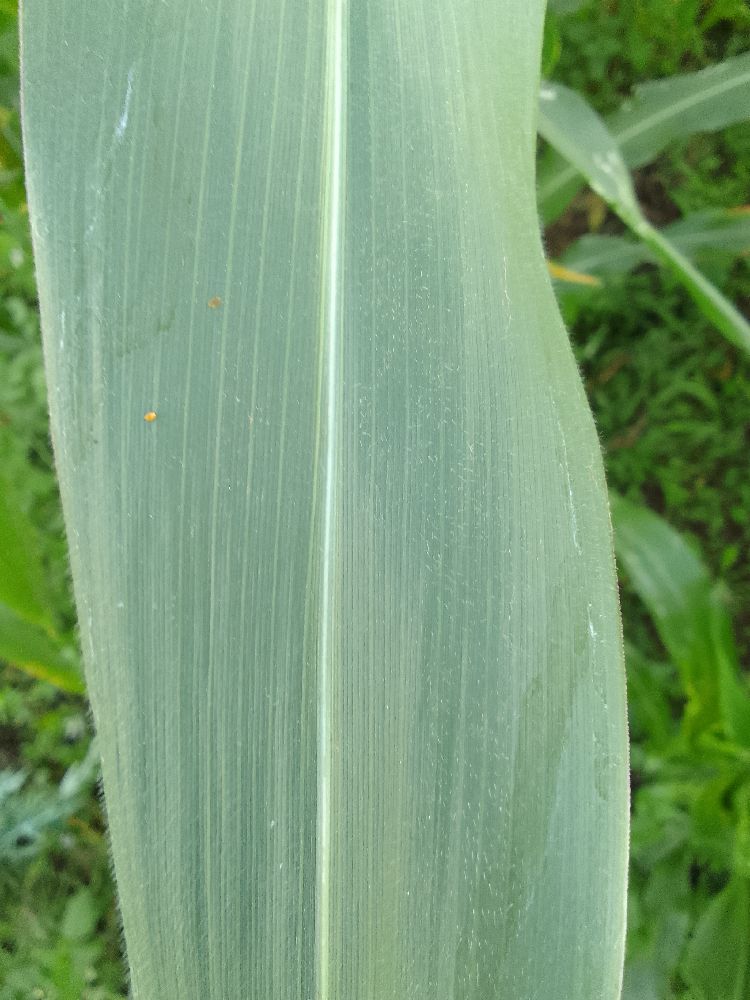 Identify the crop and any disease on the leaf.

maize, healthy
